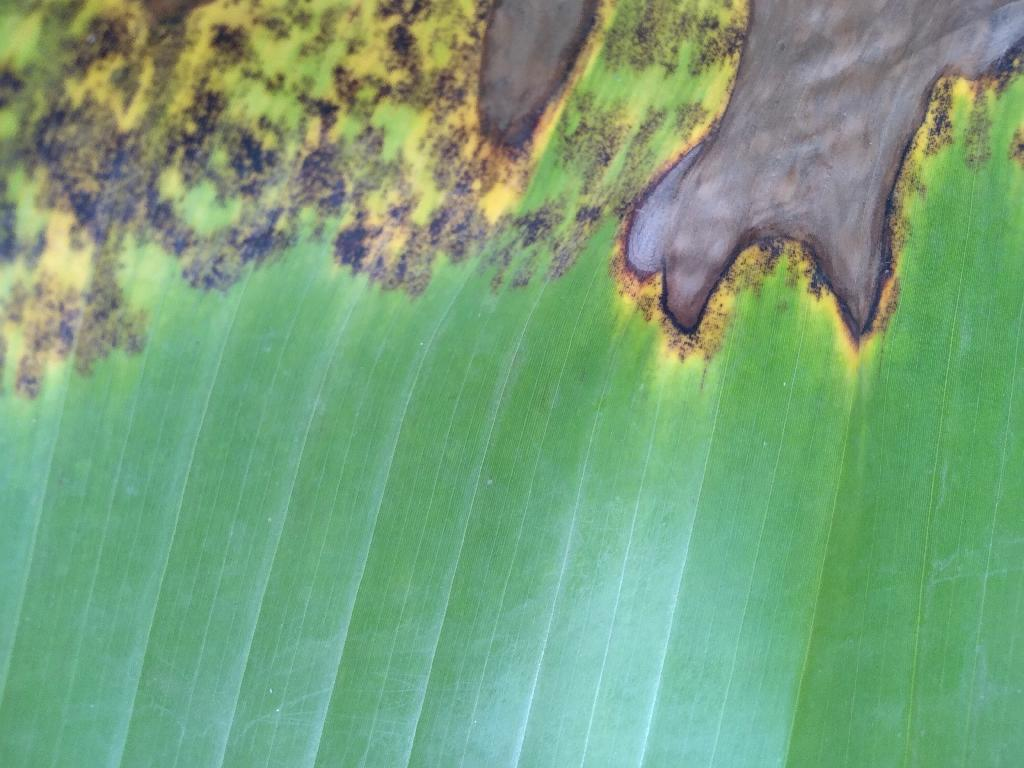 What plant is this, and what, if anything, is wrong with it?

banana, black sigatoka
